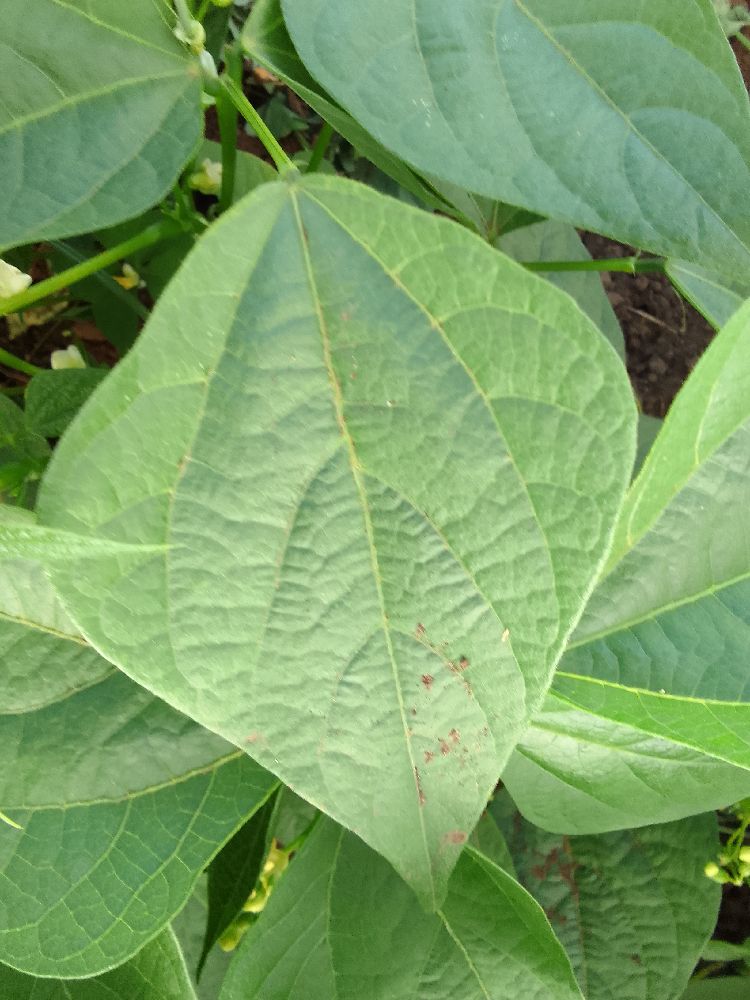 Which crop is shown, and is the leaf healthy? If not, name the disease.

common bean, healthy
